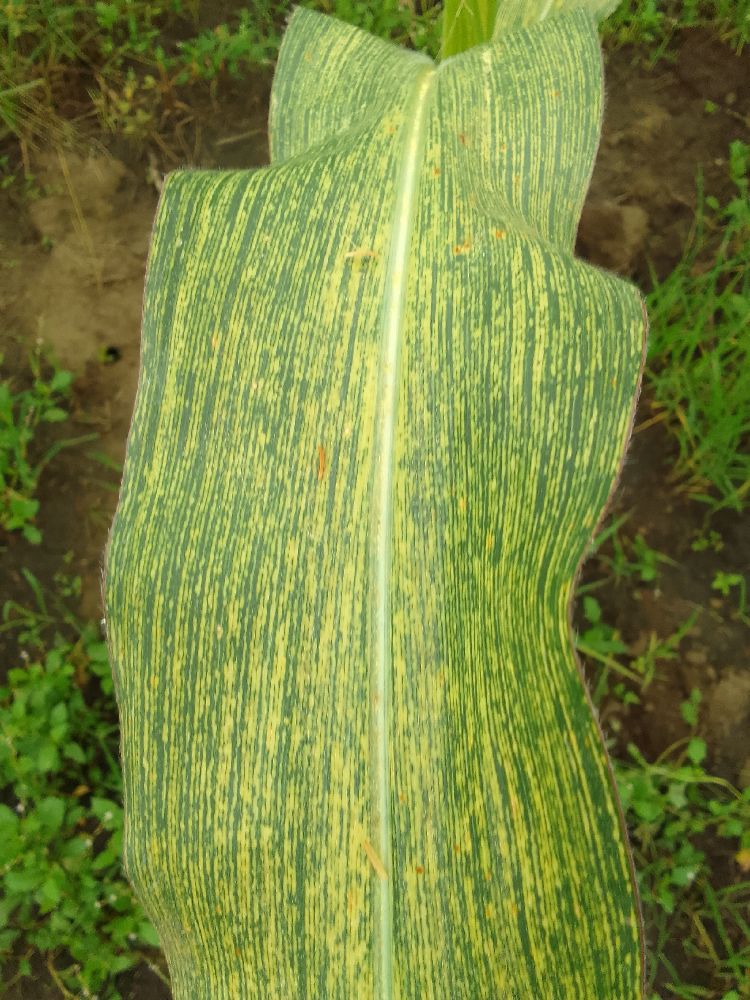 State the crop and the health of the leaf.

maize, maize streak virus
